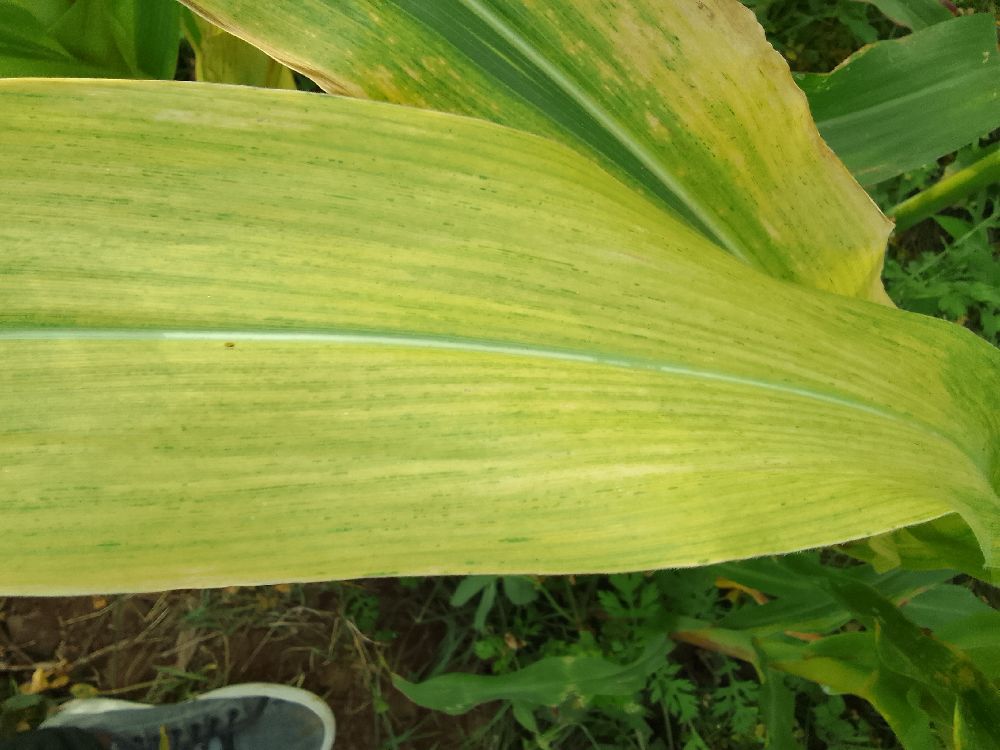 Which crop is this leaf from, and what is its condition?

maize, maize lethal necrosis
